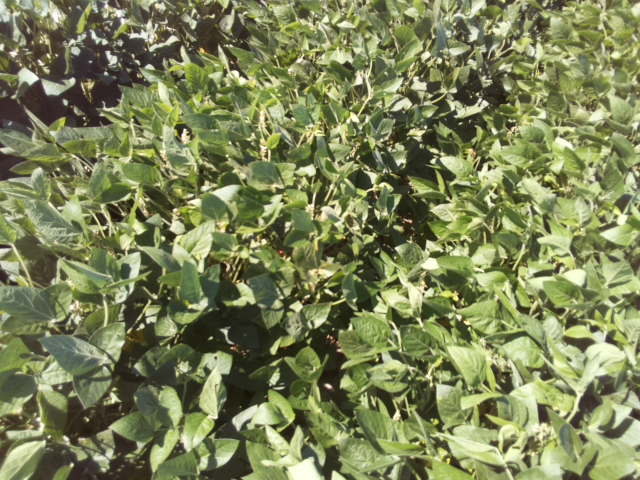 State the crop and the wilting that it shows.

soybean, leaflets folding inward at secondary pulvinus with no turgor loss in leaflets or petioles
